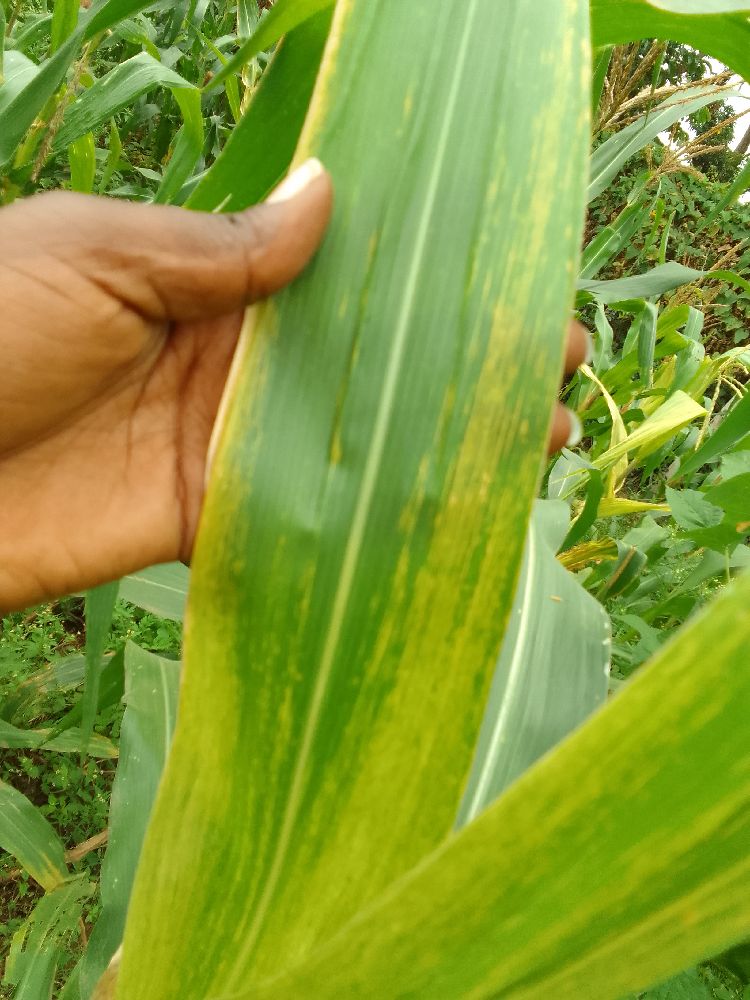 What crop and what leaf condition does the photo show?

maize, maize lethal necrosis
